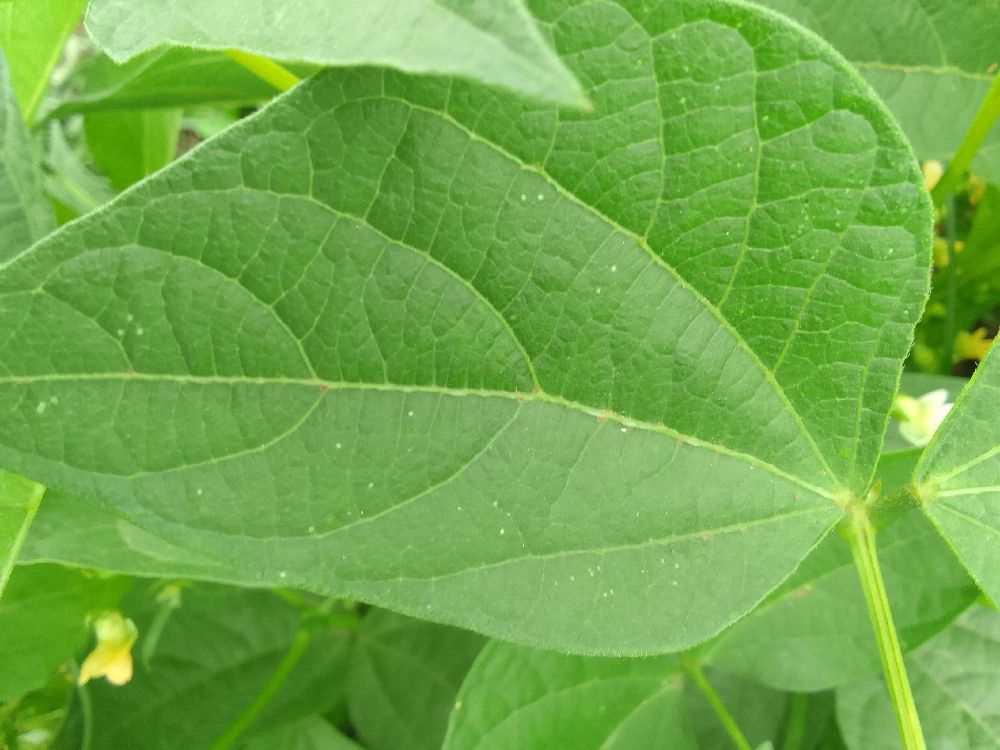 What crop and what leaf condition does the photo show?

common bean, healthy
